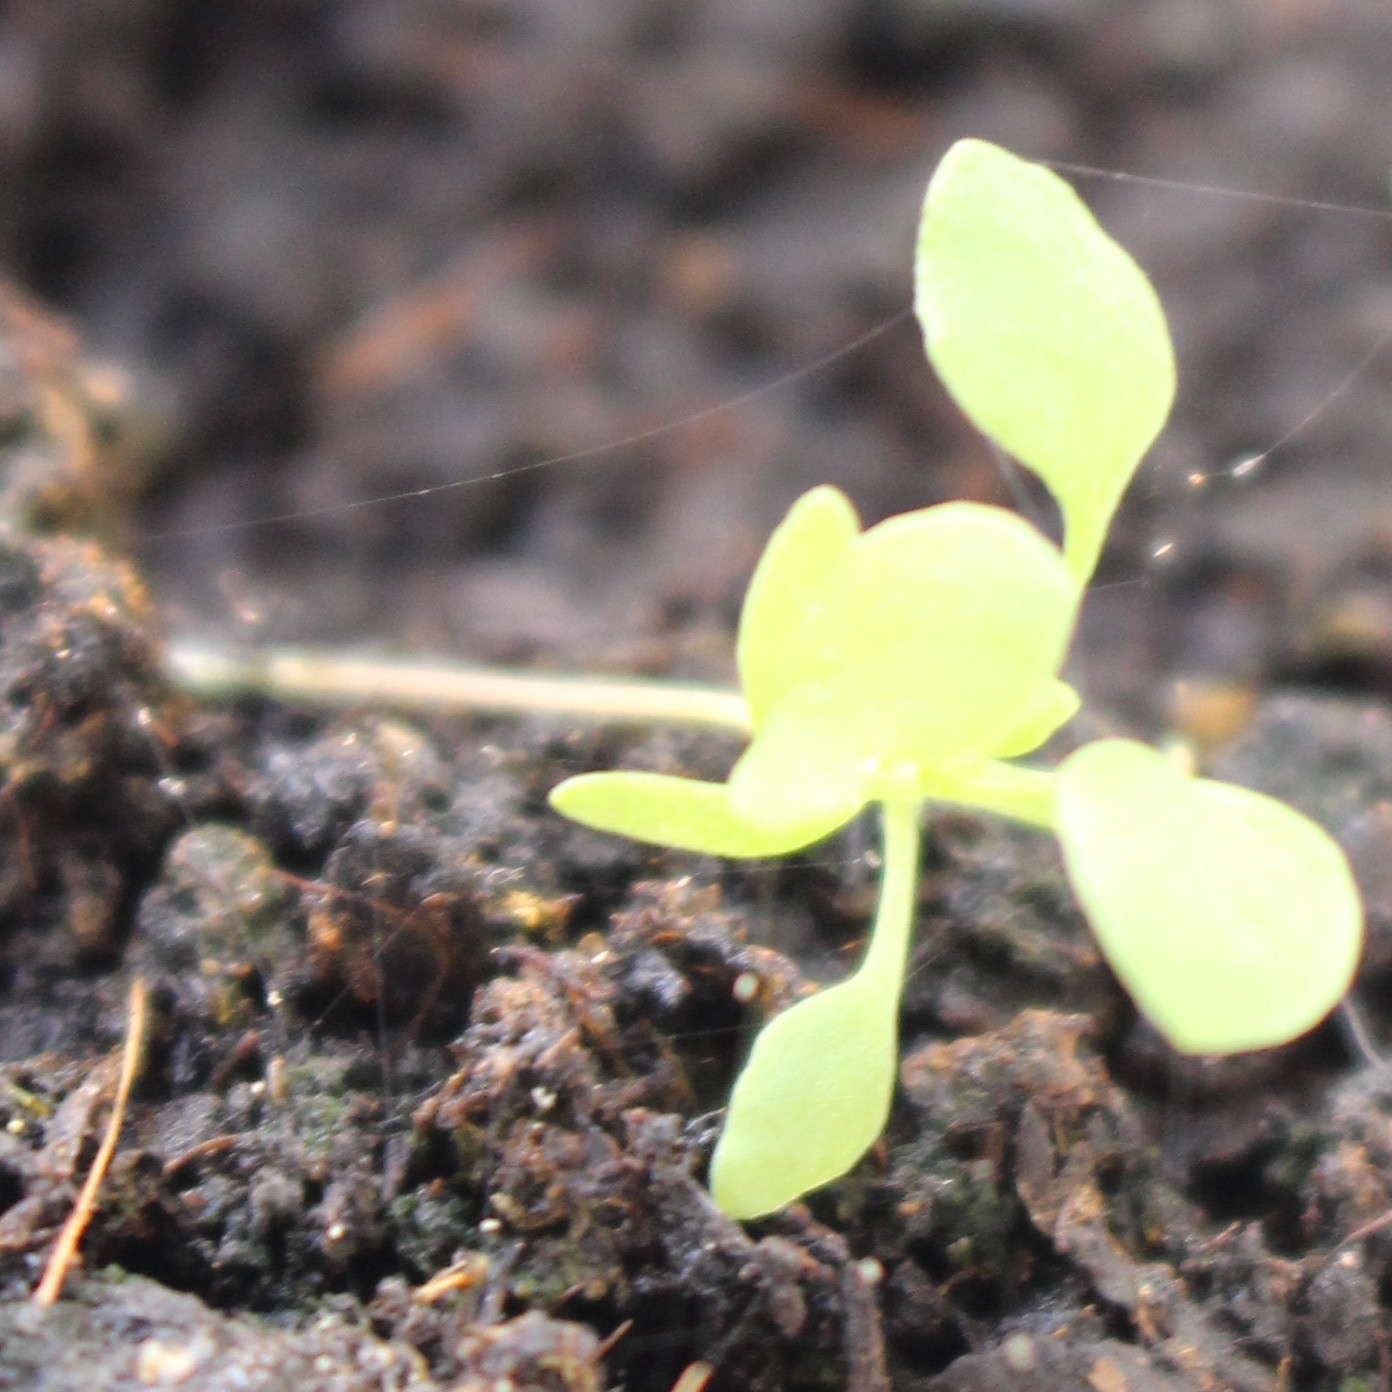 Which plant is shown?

Papaver rhoeas
